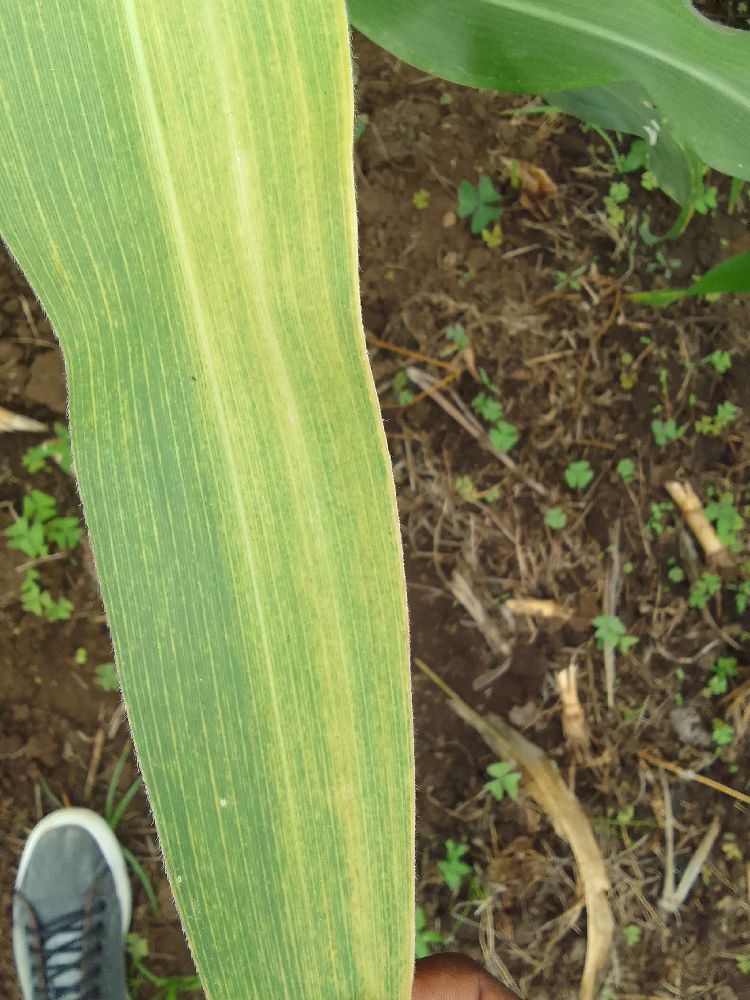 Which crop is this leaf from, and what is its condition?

maize, maize lethal necrosis
